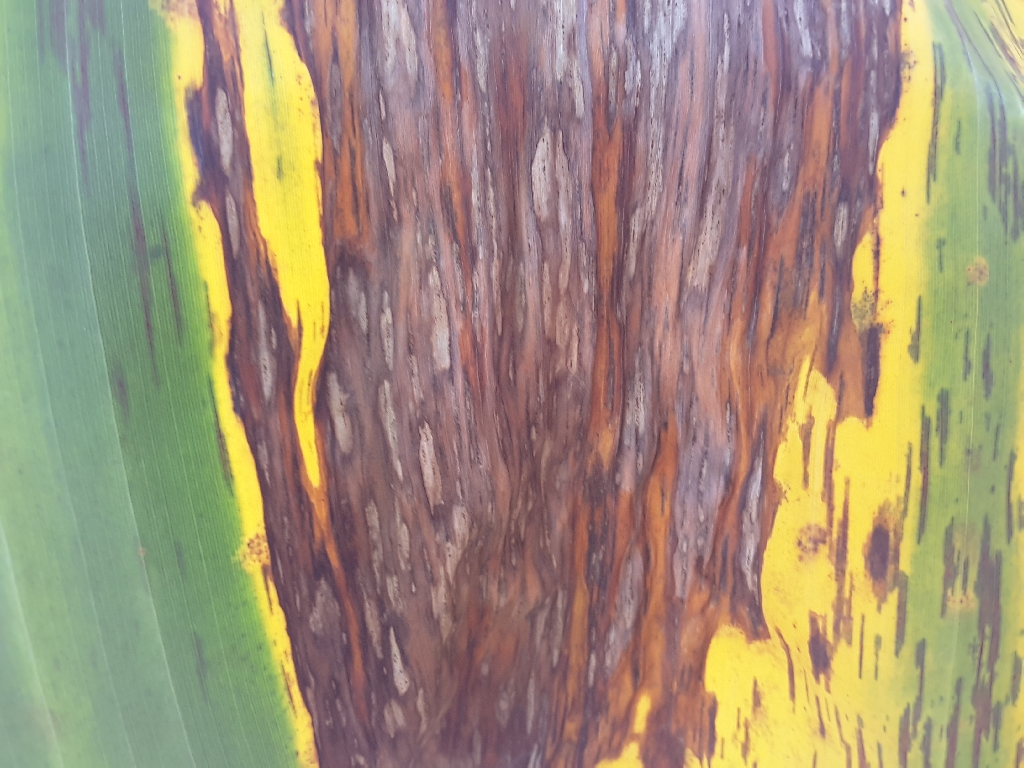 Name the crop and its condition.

banana, black sigatoka
